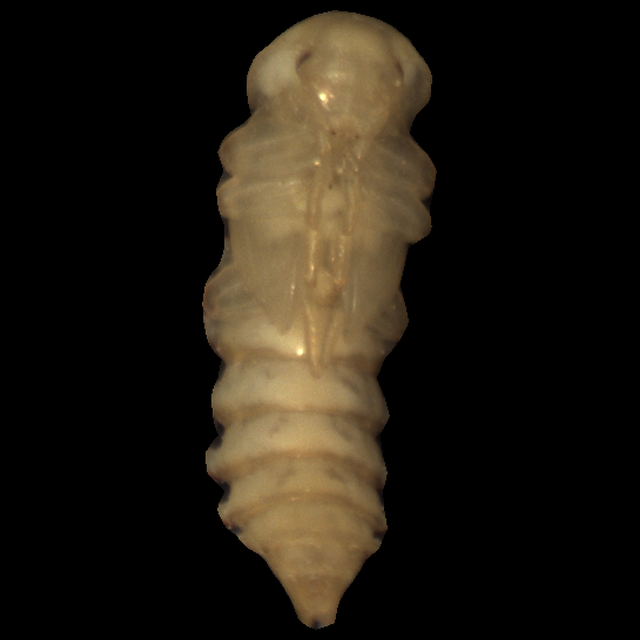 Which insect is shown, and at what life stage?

mealworm pupa
